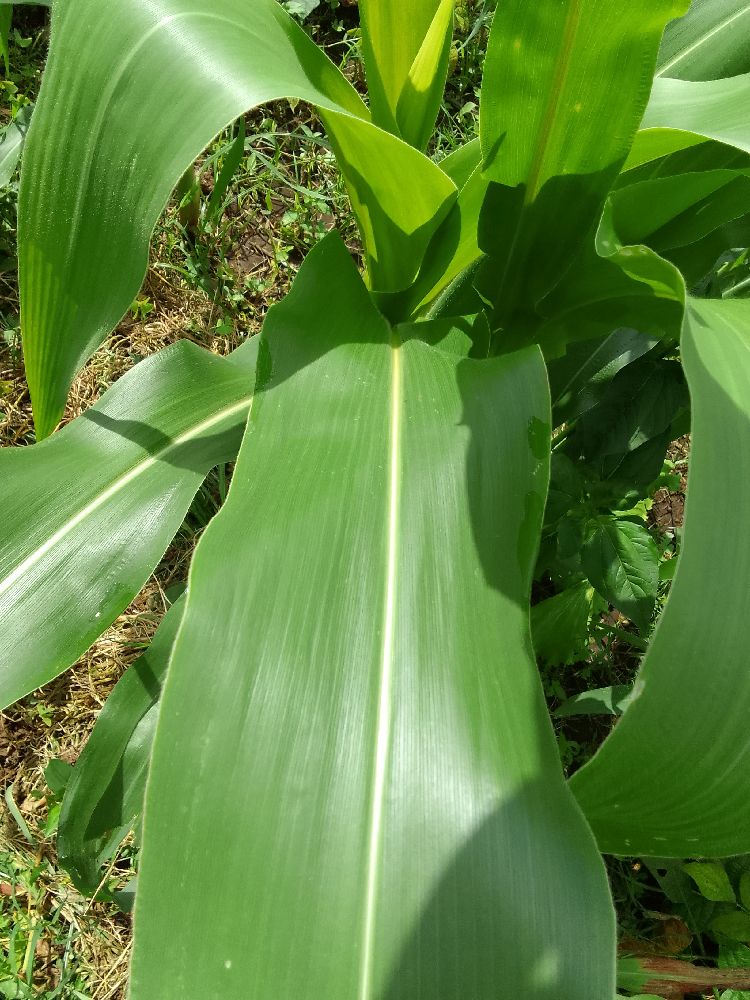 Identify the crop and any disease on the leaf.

maize, healthy
